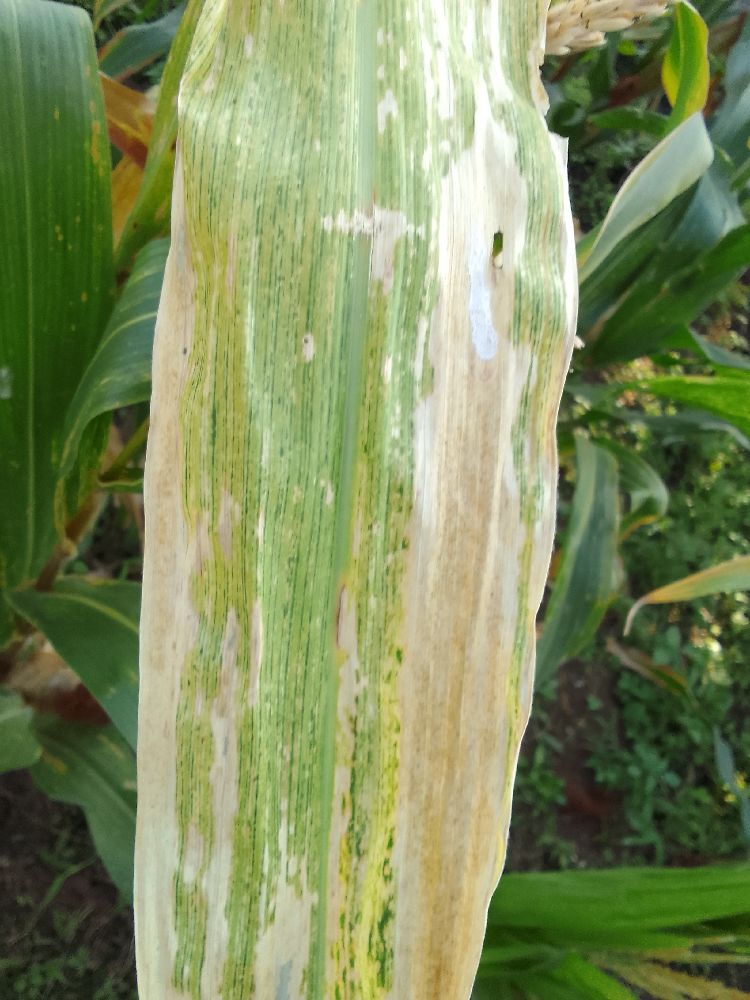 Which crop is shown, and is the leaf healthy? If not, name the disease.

maize, maize lethal necrosis
